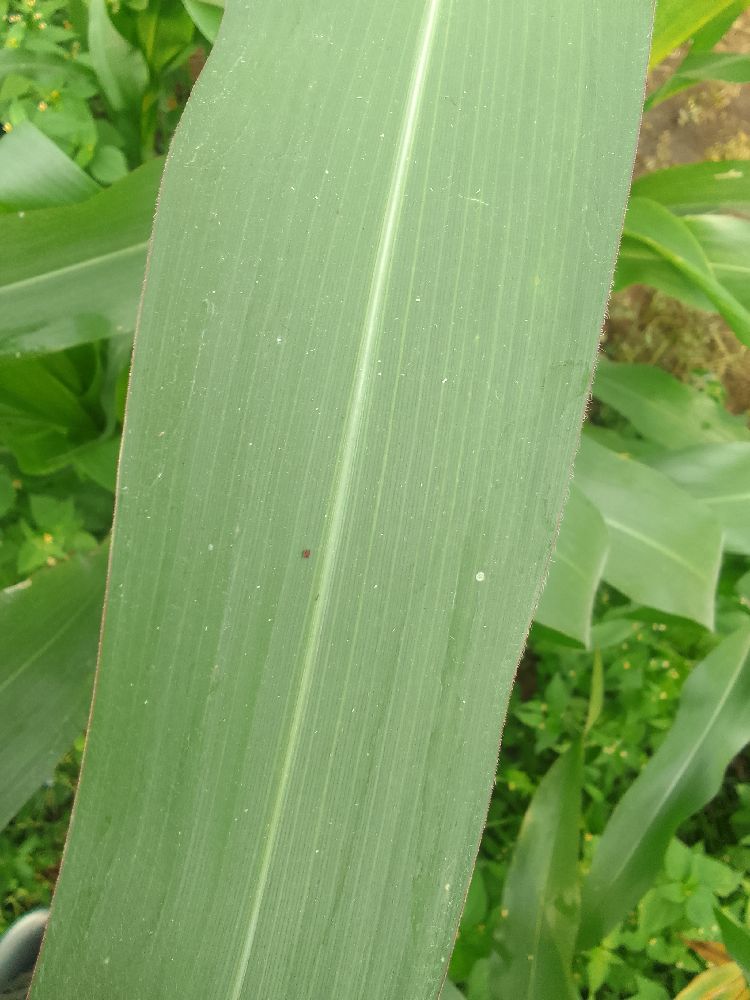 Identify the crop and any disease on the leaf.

maize, healthy
